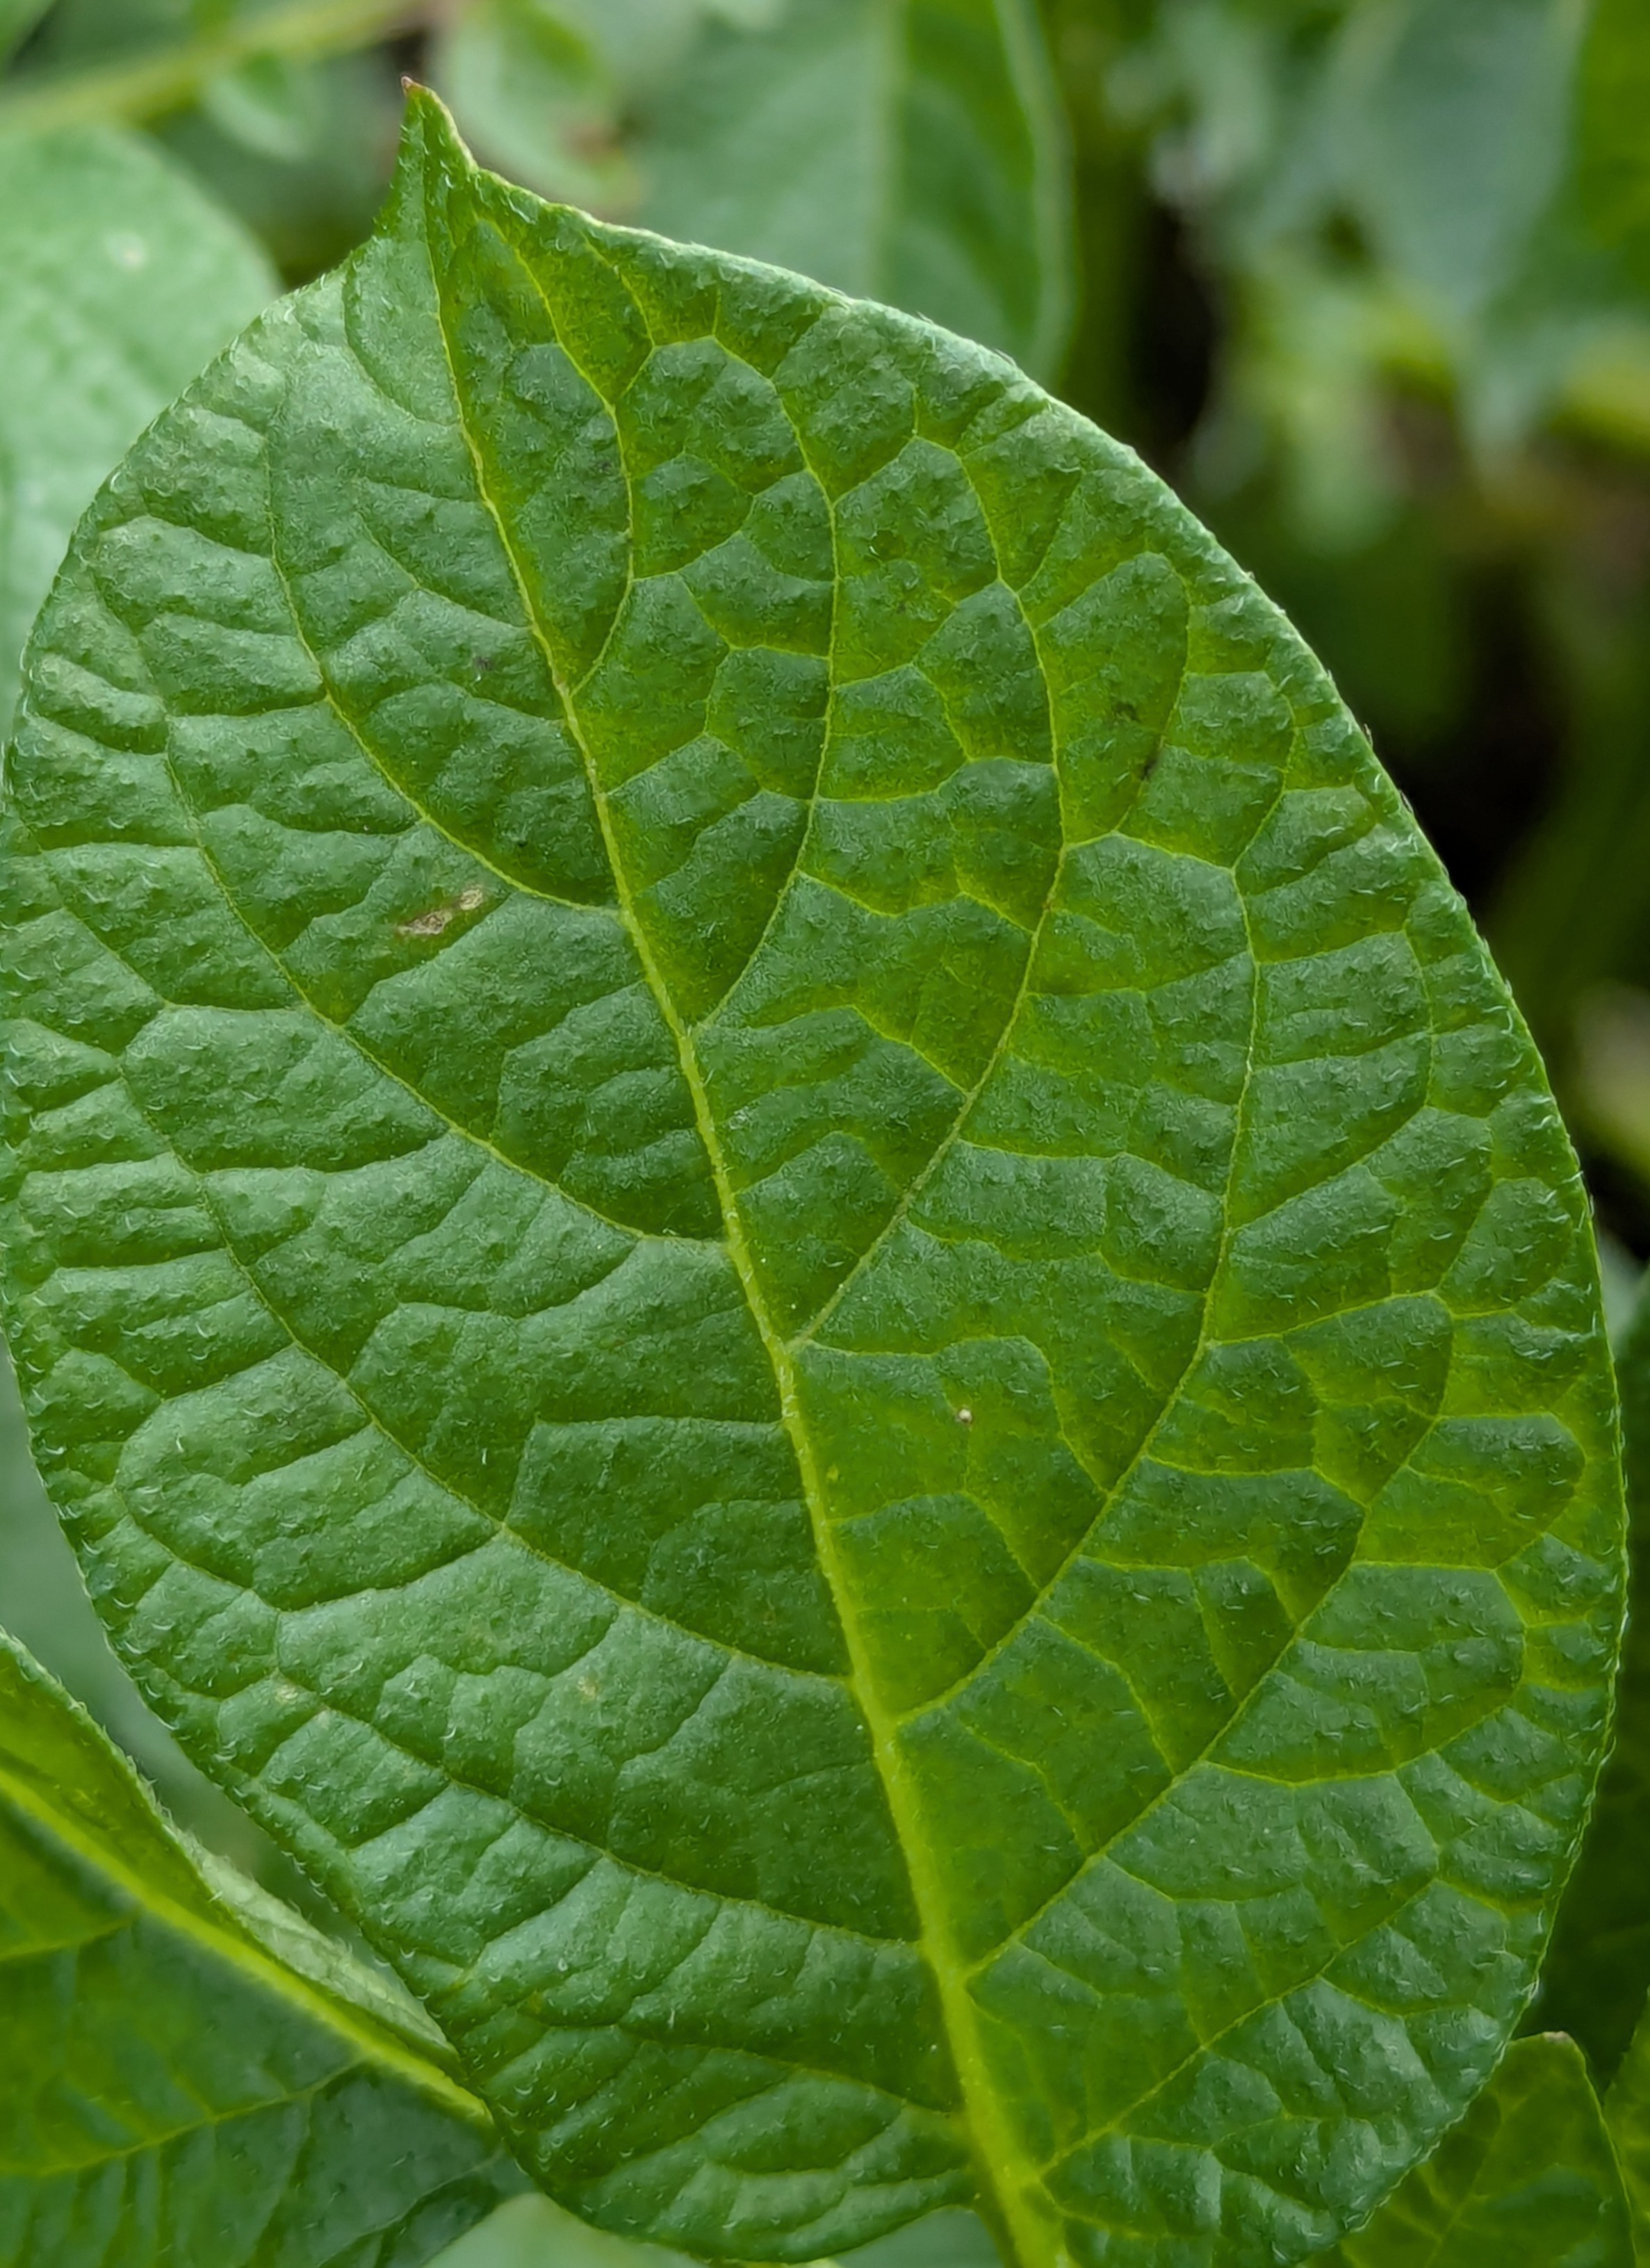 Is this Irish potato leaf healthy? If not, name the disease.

healthy
